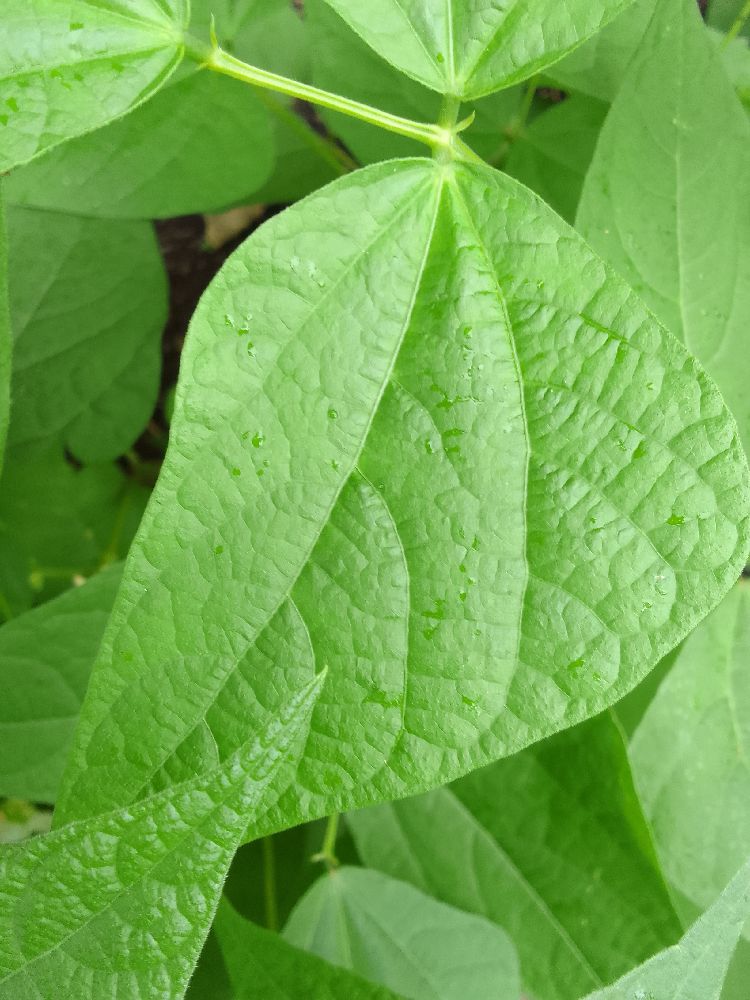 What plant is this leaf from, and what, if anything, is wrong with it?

common bean, healthy
